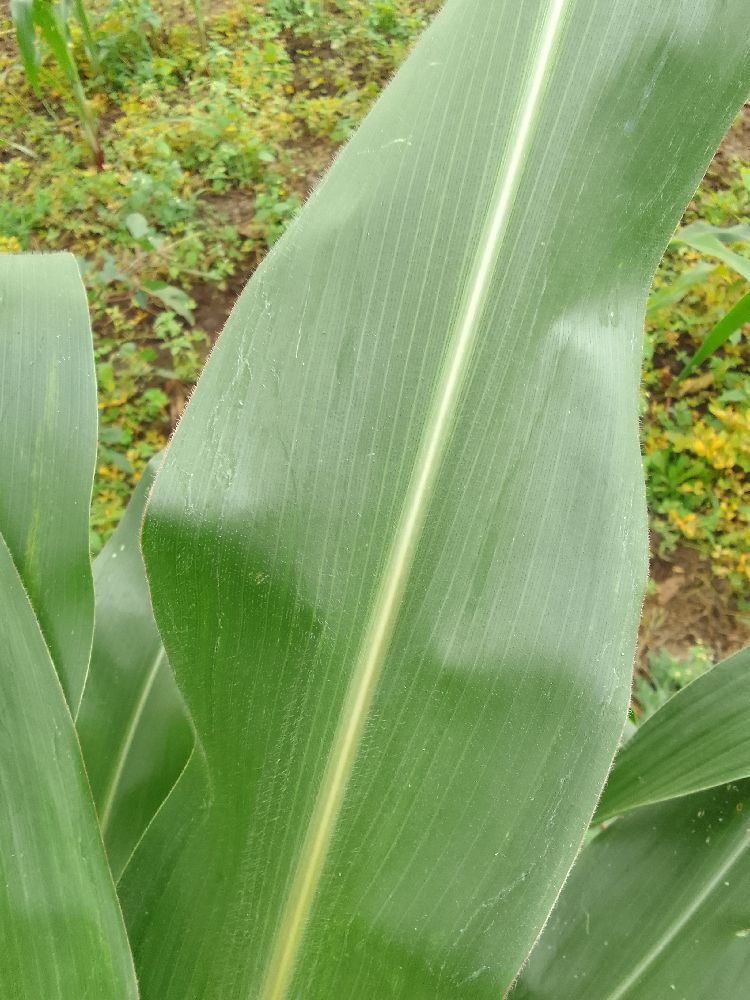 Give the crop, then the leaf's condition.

maize, healthy
